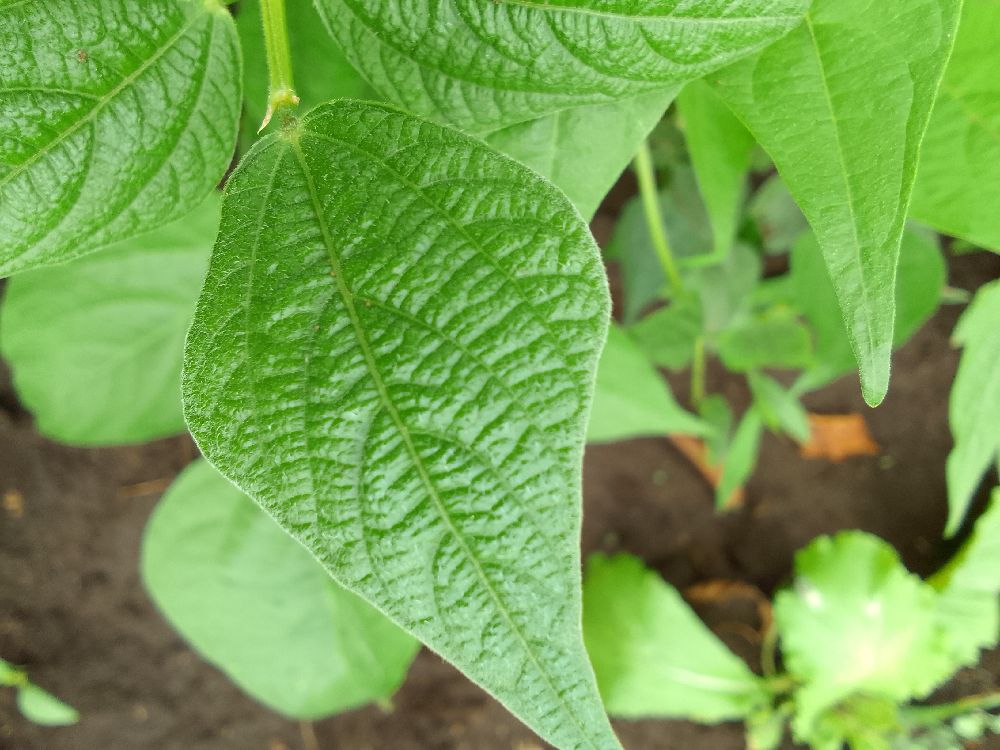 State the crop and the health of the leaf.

common bean, healthy
